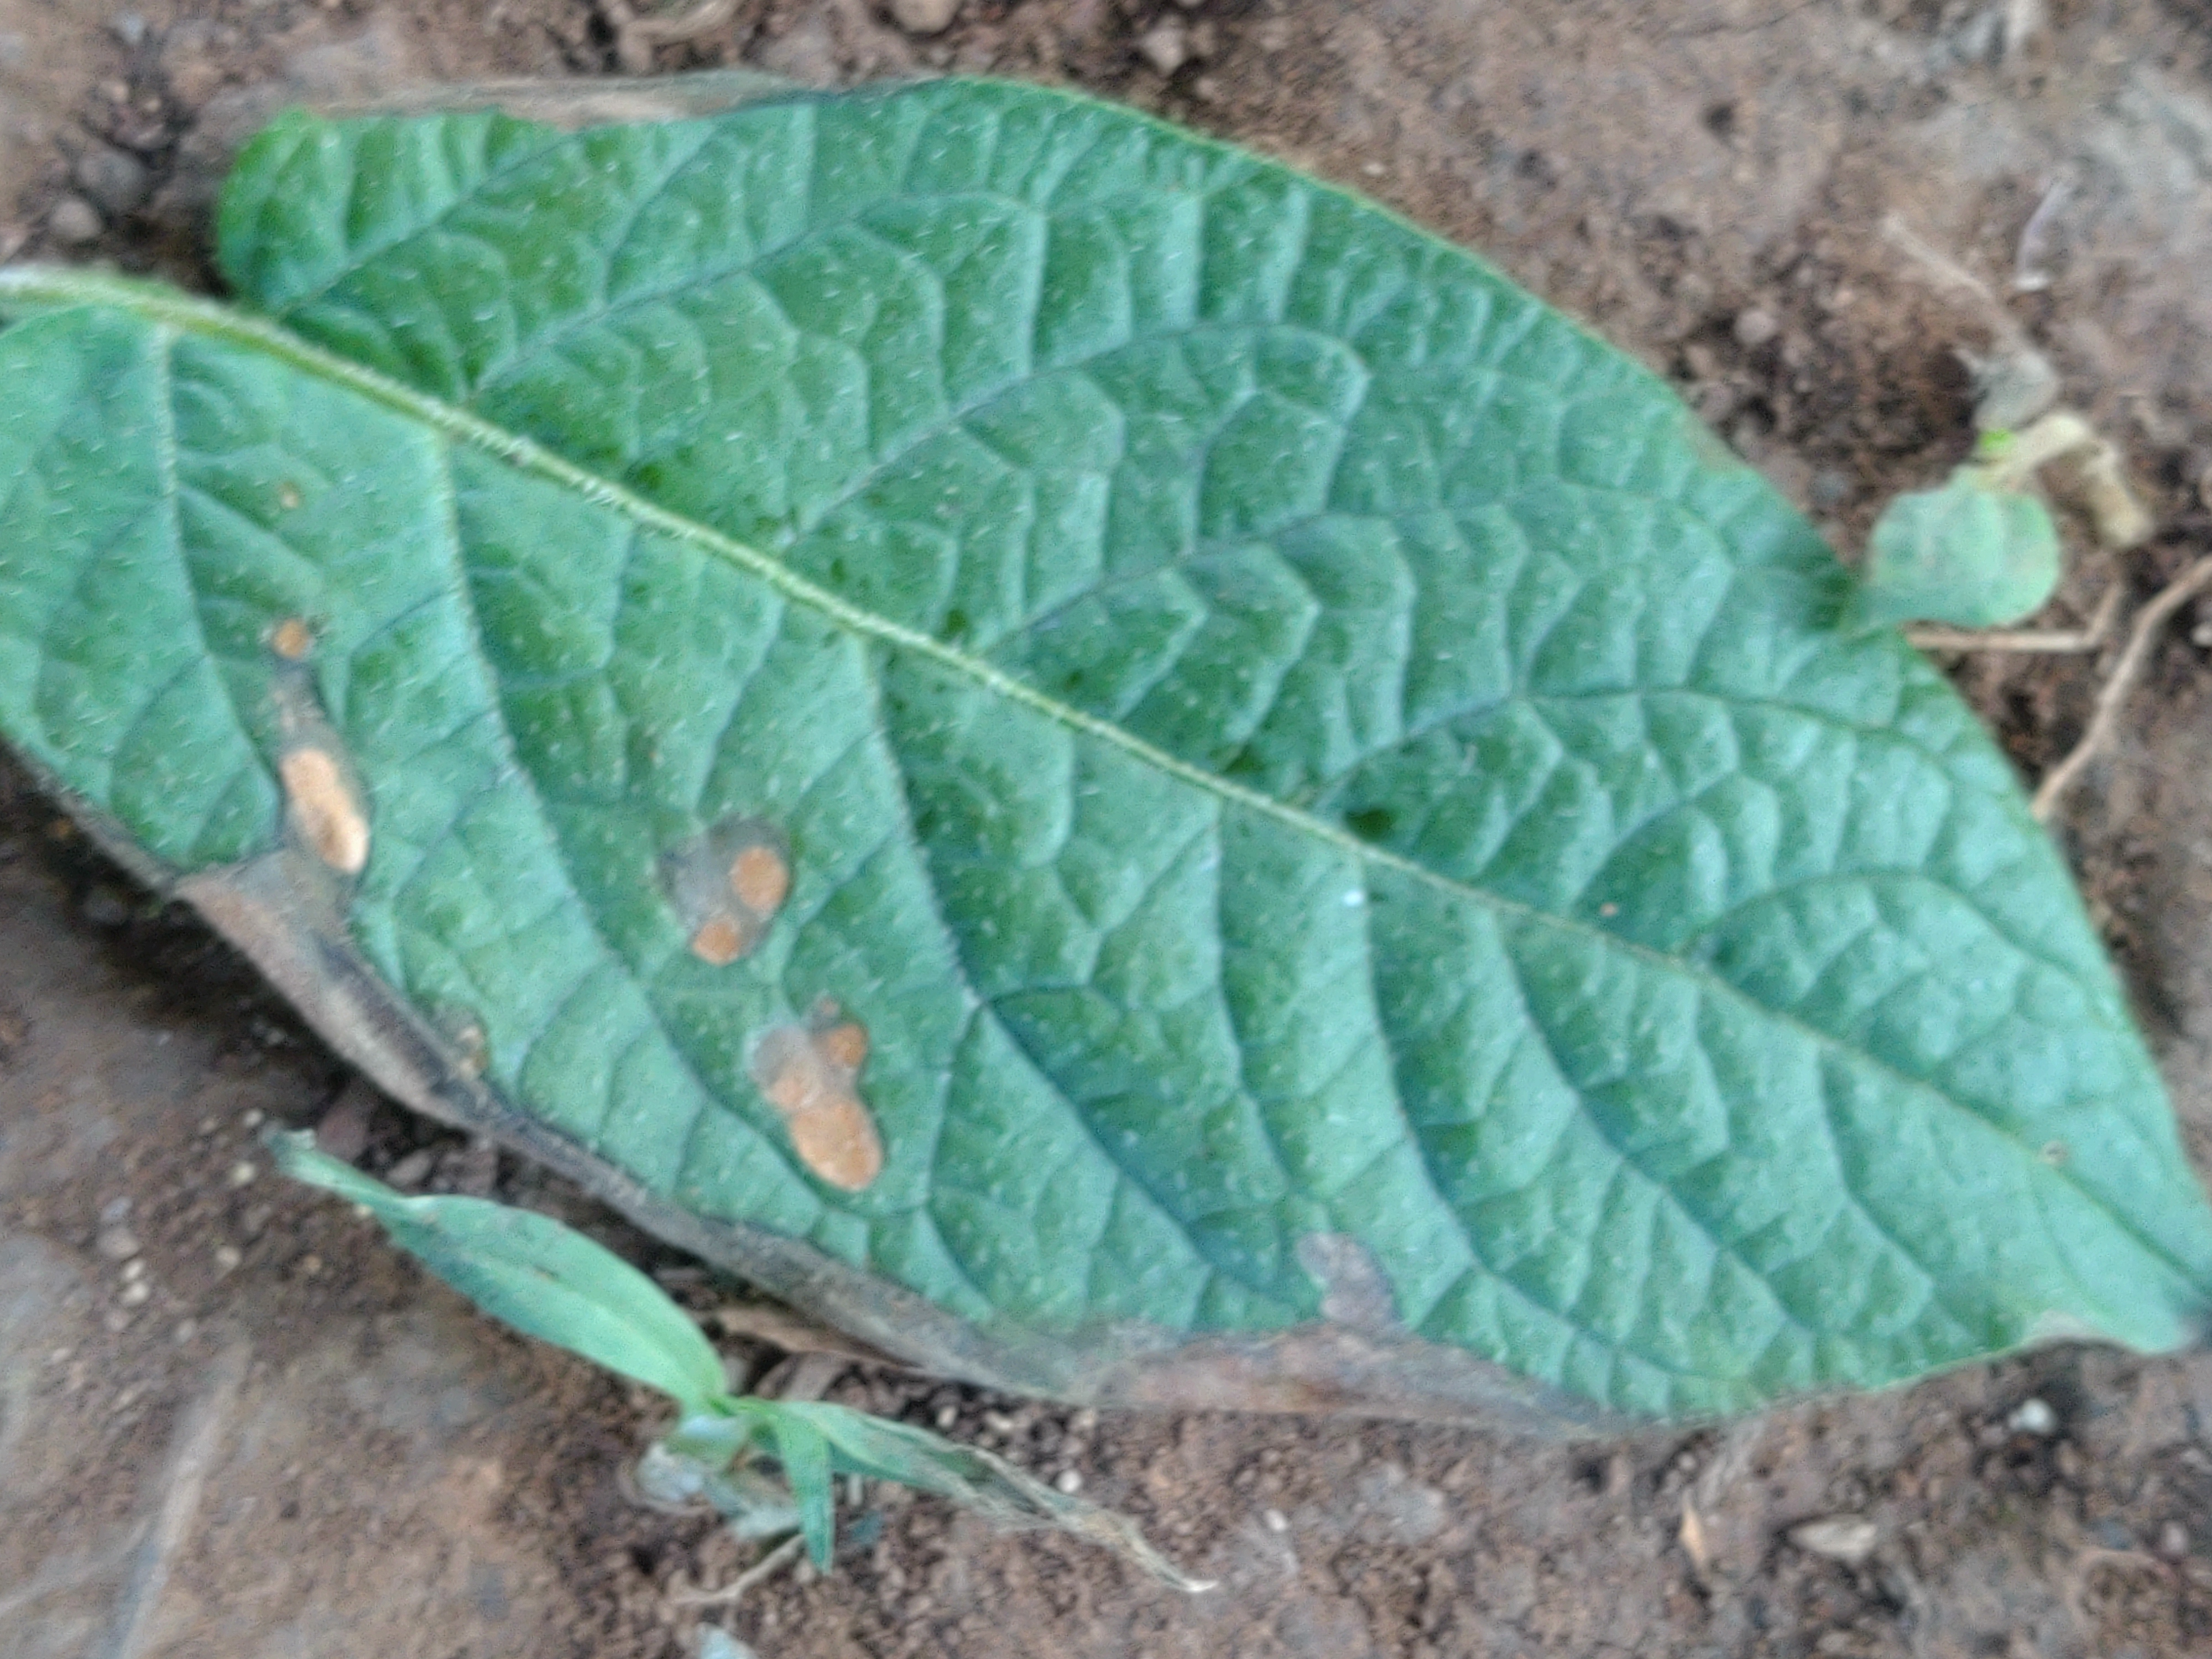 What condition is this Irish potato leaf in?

early blight
